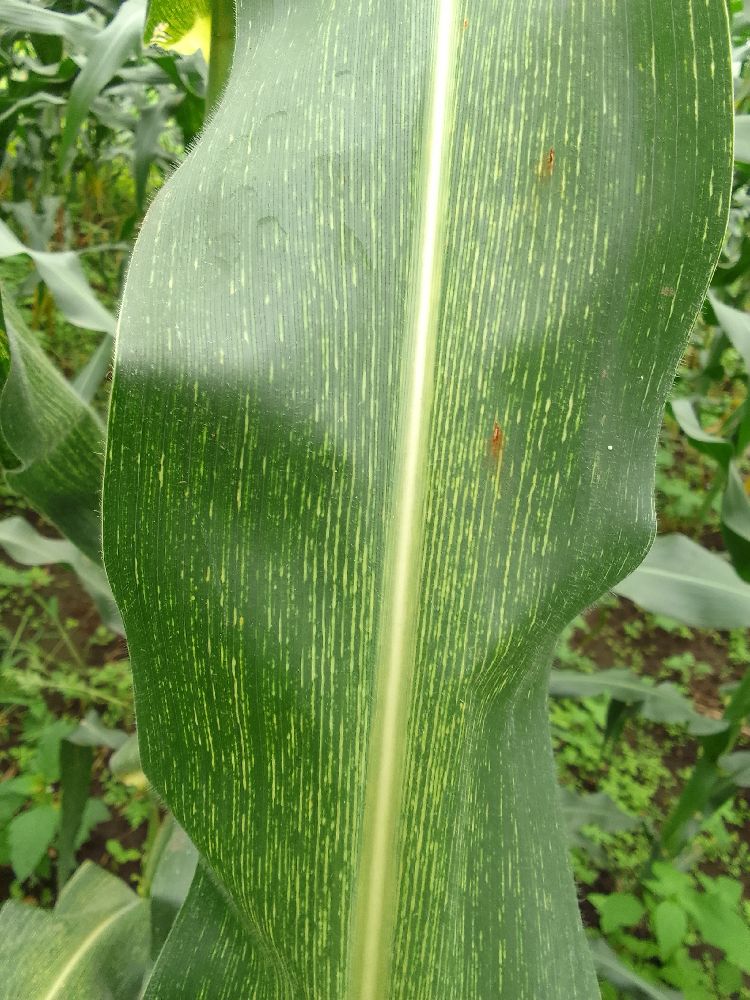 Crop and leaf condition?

maize, healthy
